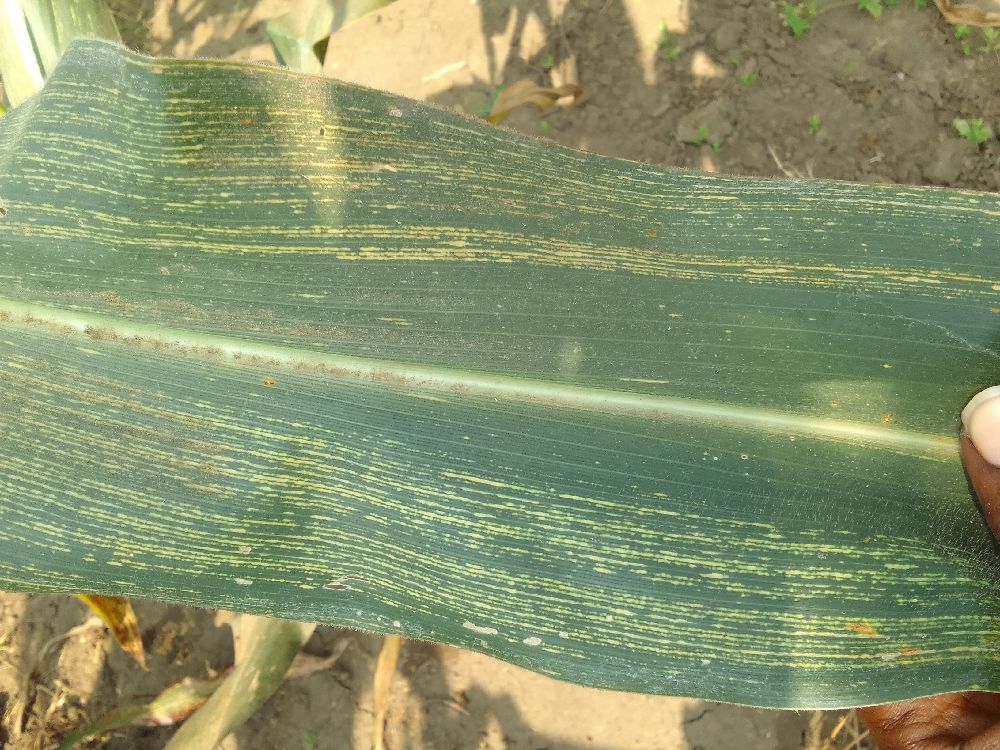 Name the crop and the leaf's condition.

maize, maize streak virus
